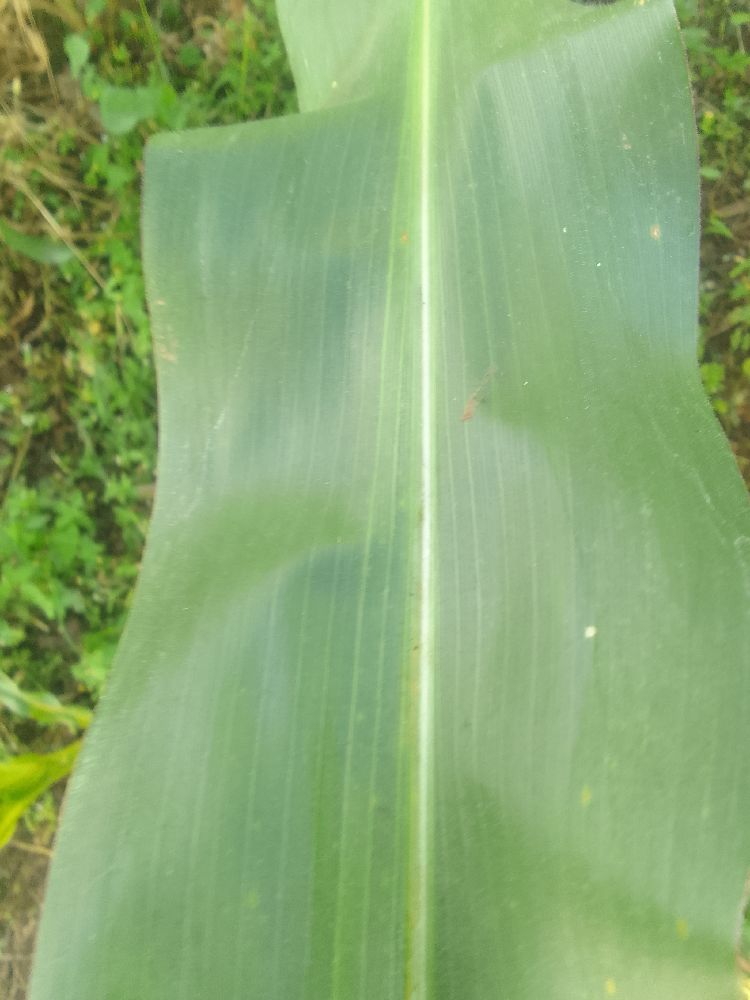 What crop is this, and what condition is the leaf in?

maize, healthy
